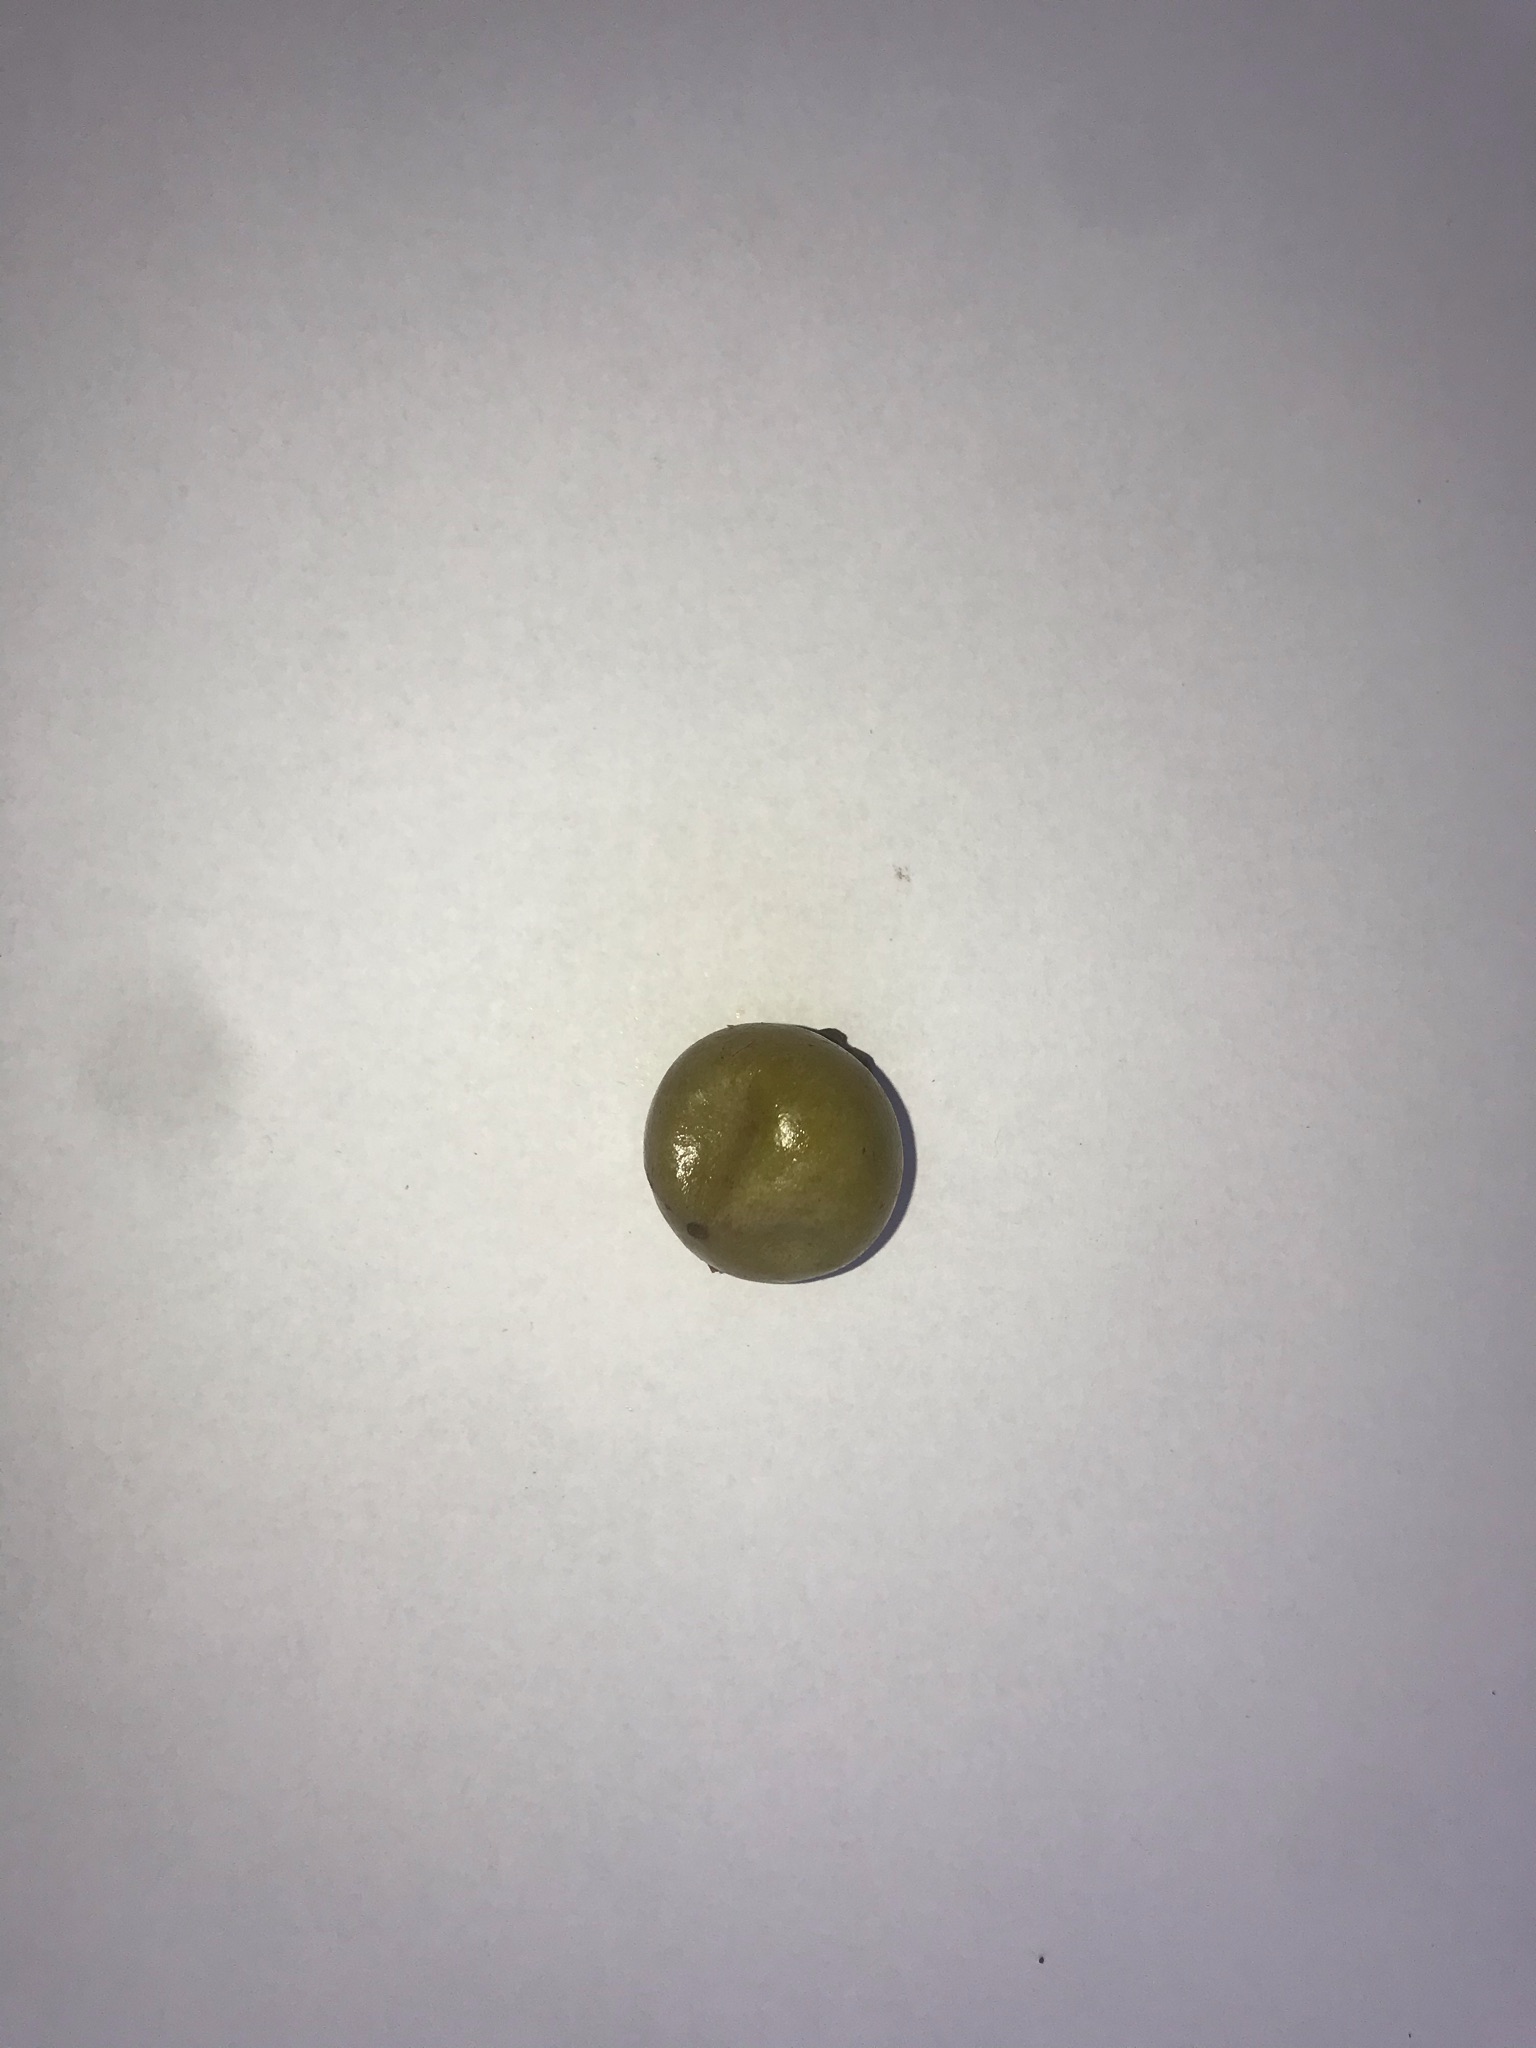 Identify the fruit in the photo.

gabiroba
